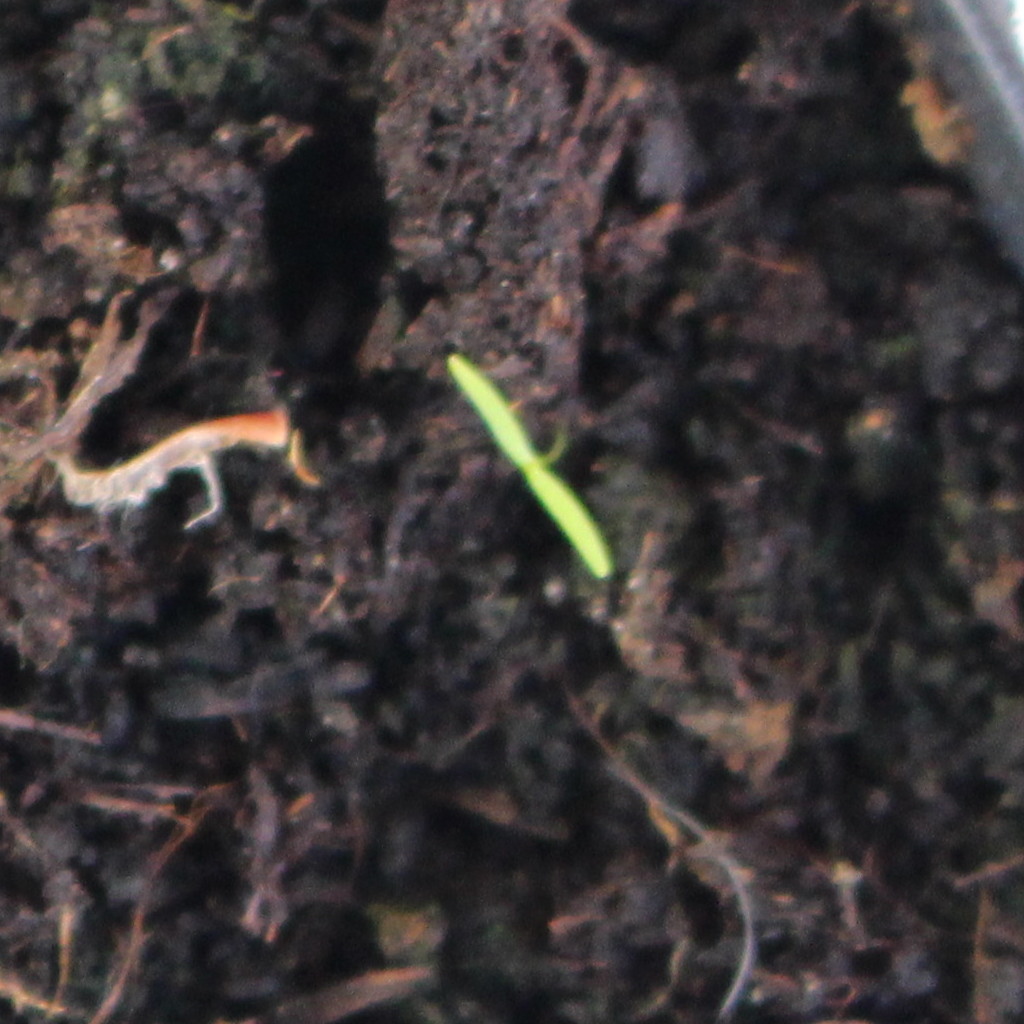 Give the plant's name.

Papaver rhoeas
